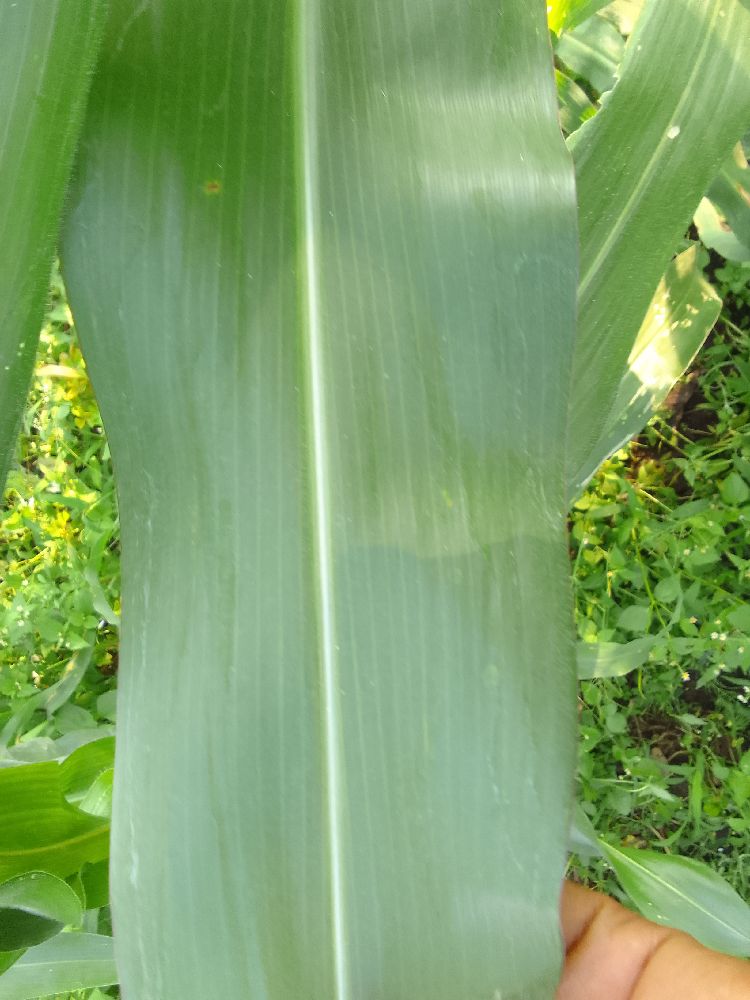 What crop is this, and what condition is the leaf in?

maize, healthy
